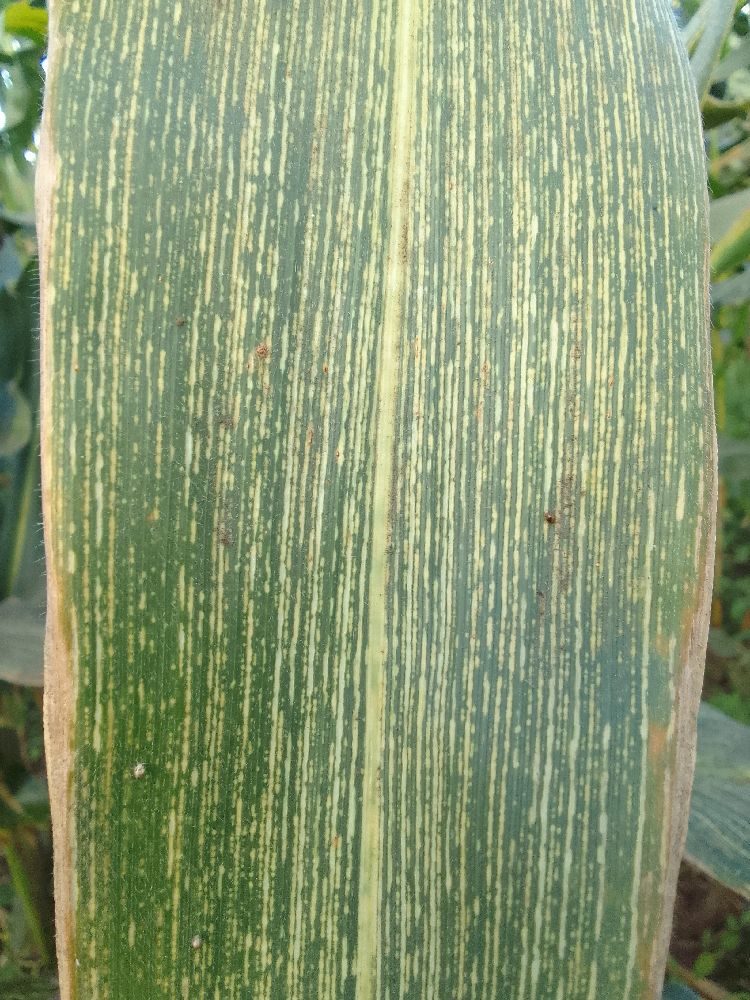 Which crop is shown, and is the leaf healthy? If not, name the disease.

maize, maize streak virus
